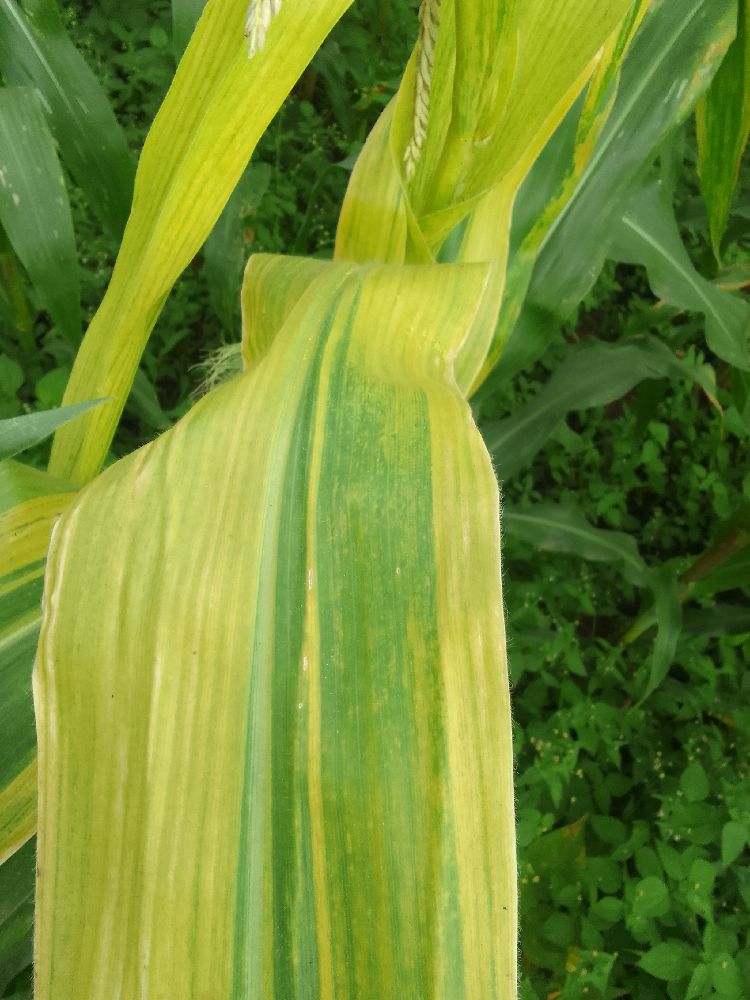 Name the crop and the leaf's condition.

maize, maize lethal necrosis
